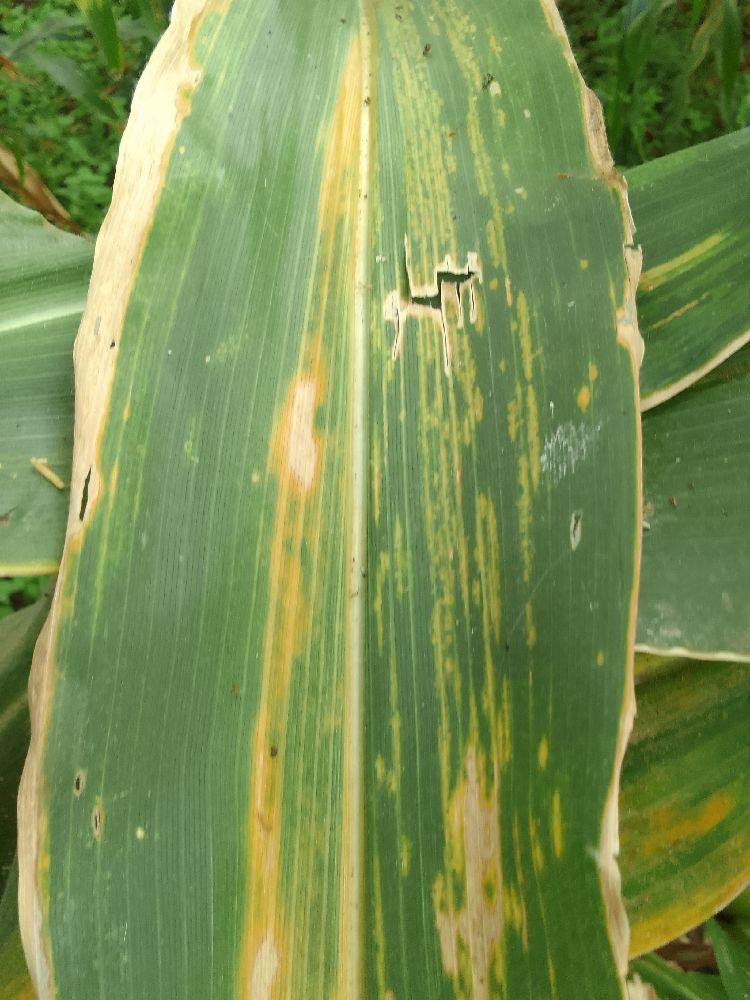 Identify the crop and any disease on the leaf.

maize, maize lethal necrosis
